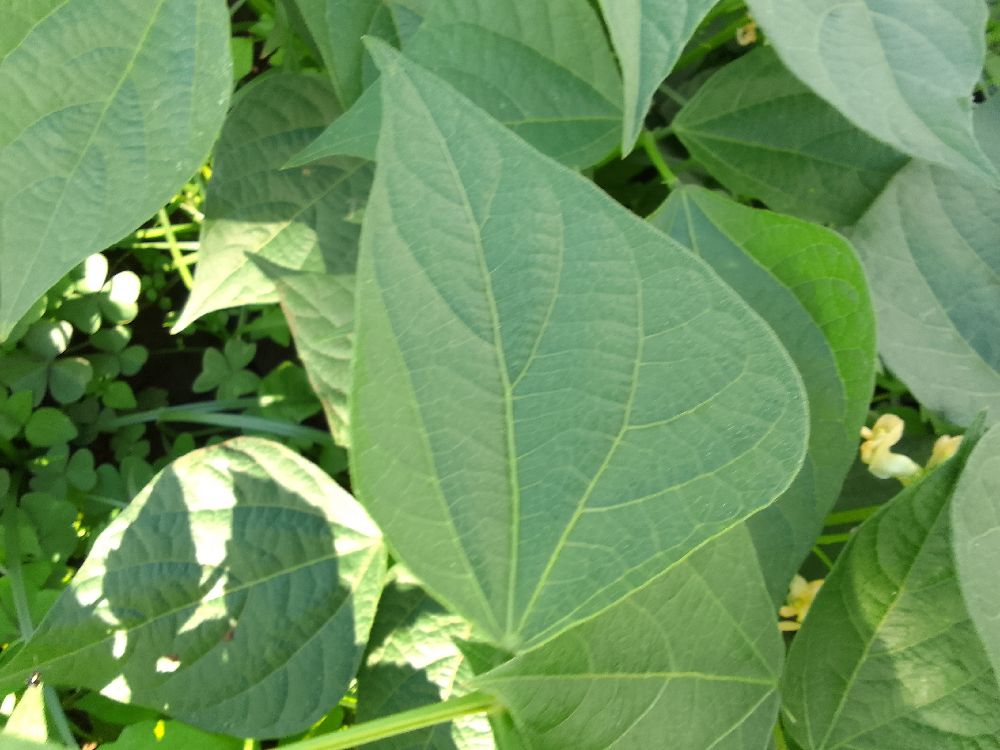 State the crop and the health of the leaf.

common bean, healthy
